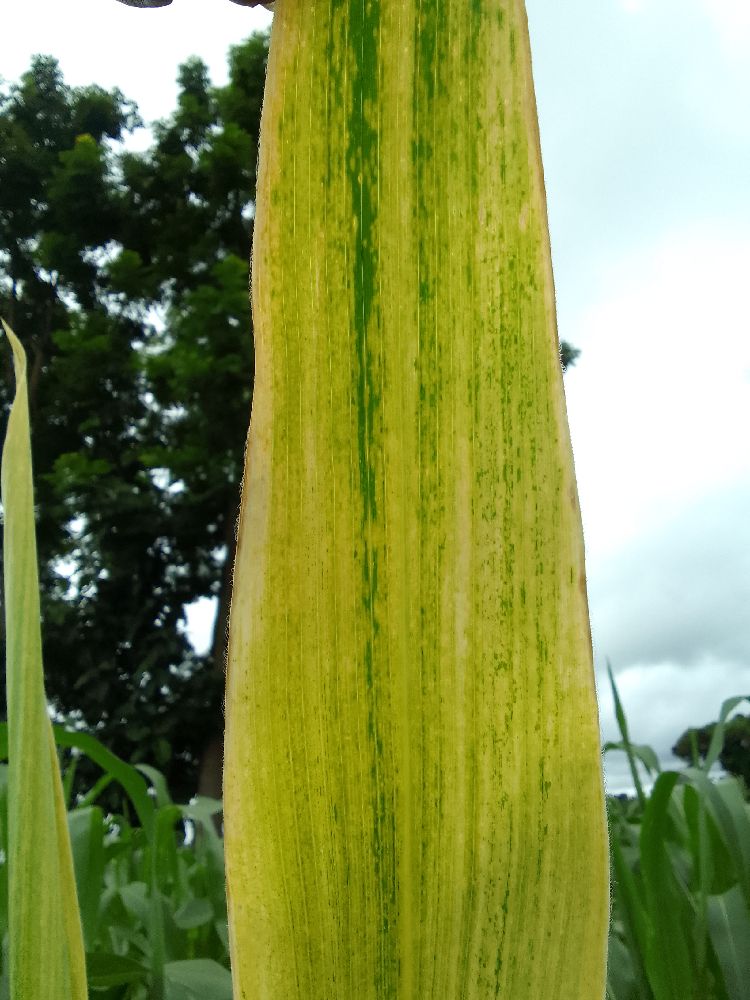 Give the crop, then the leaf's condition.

maize, maize lethal necrosis
